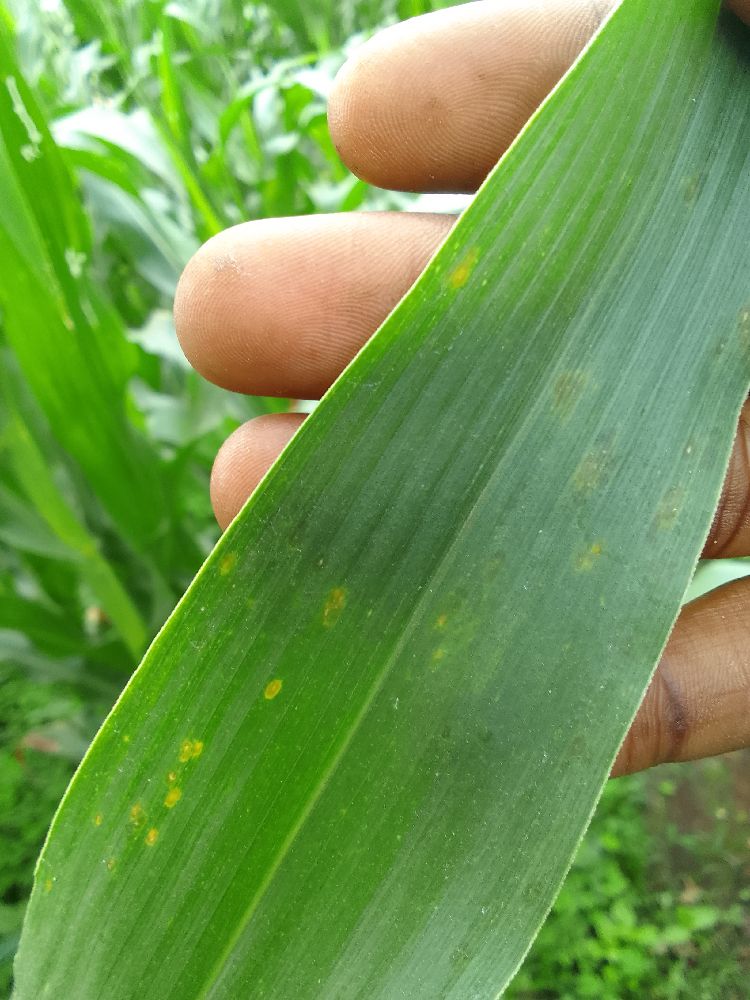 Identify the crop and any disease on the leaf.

maize, healthy
